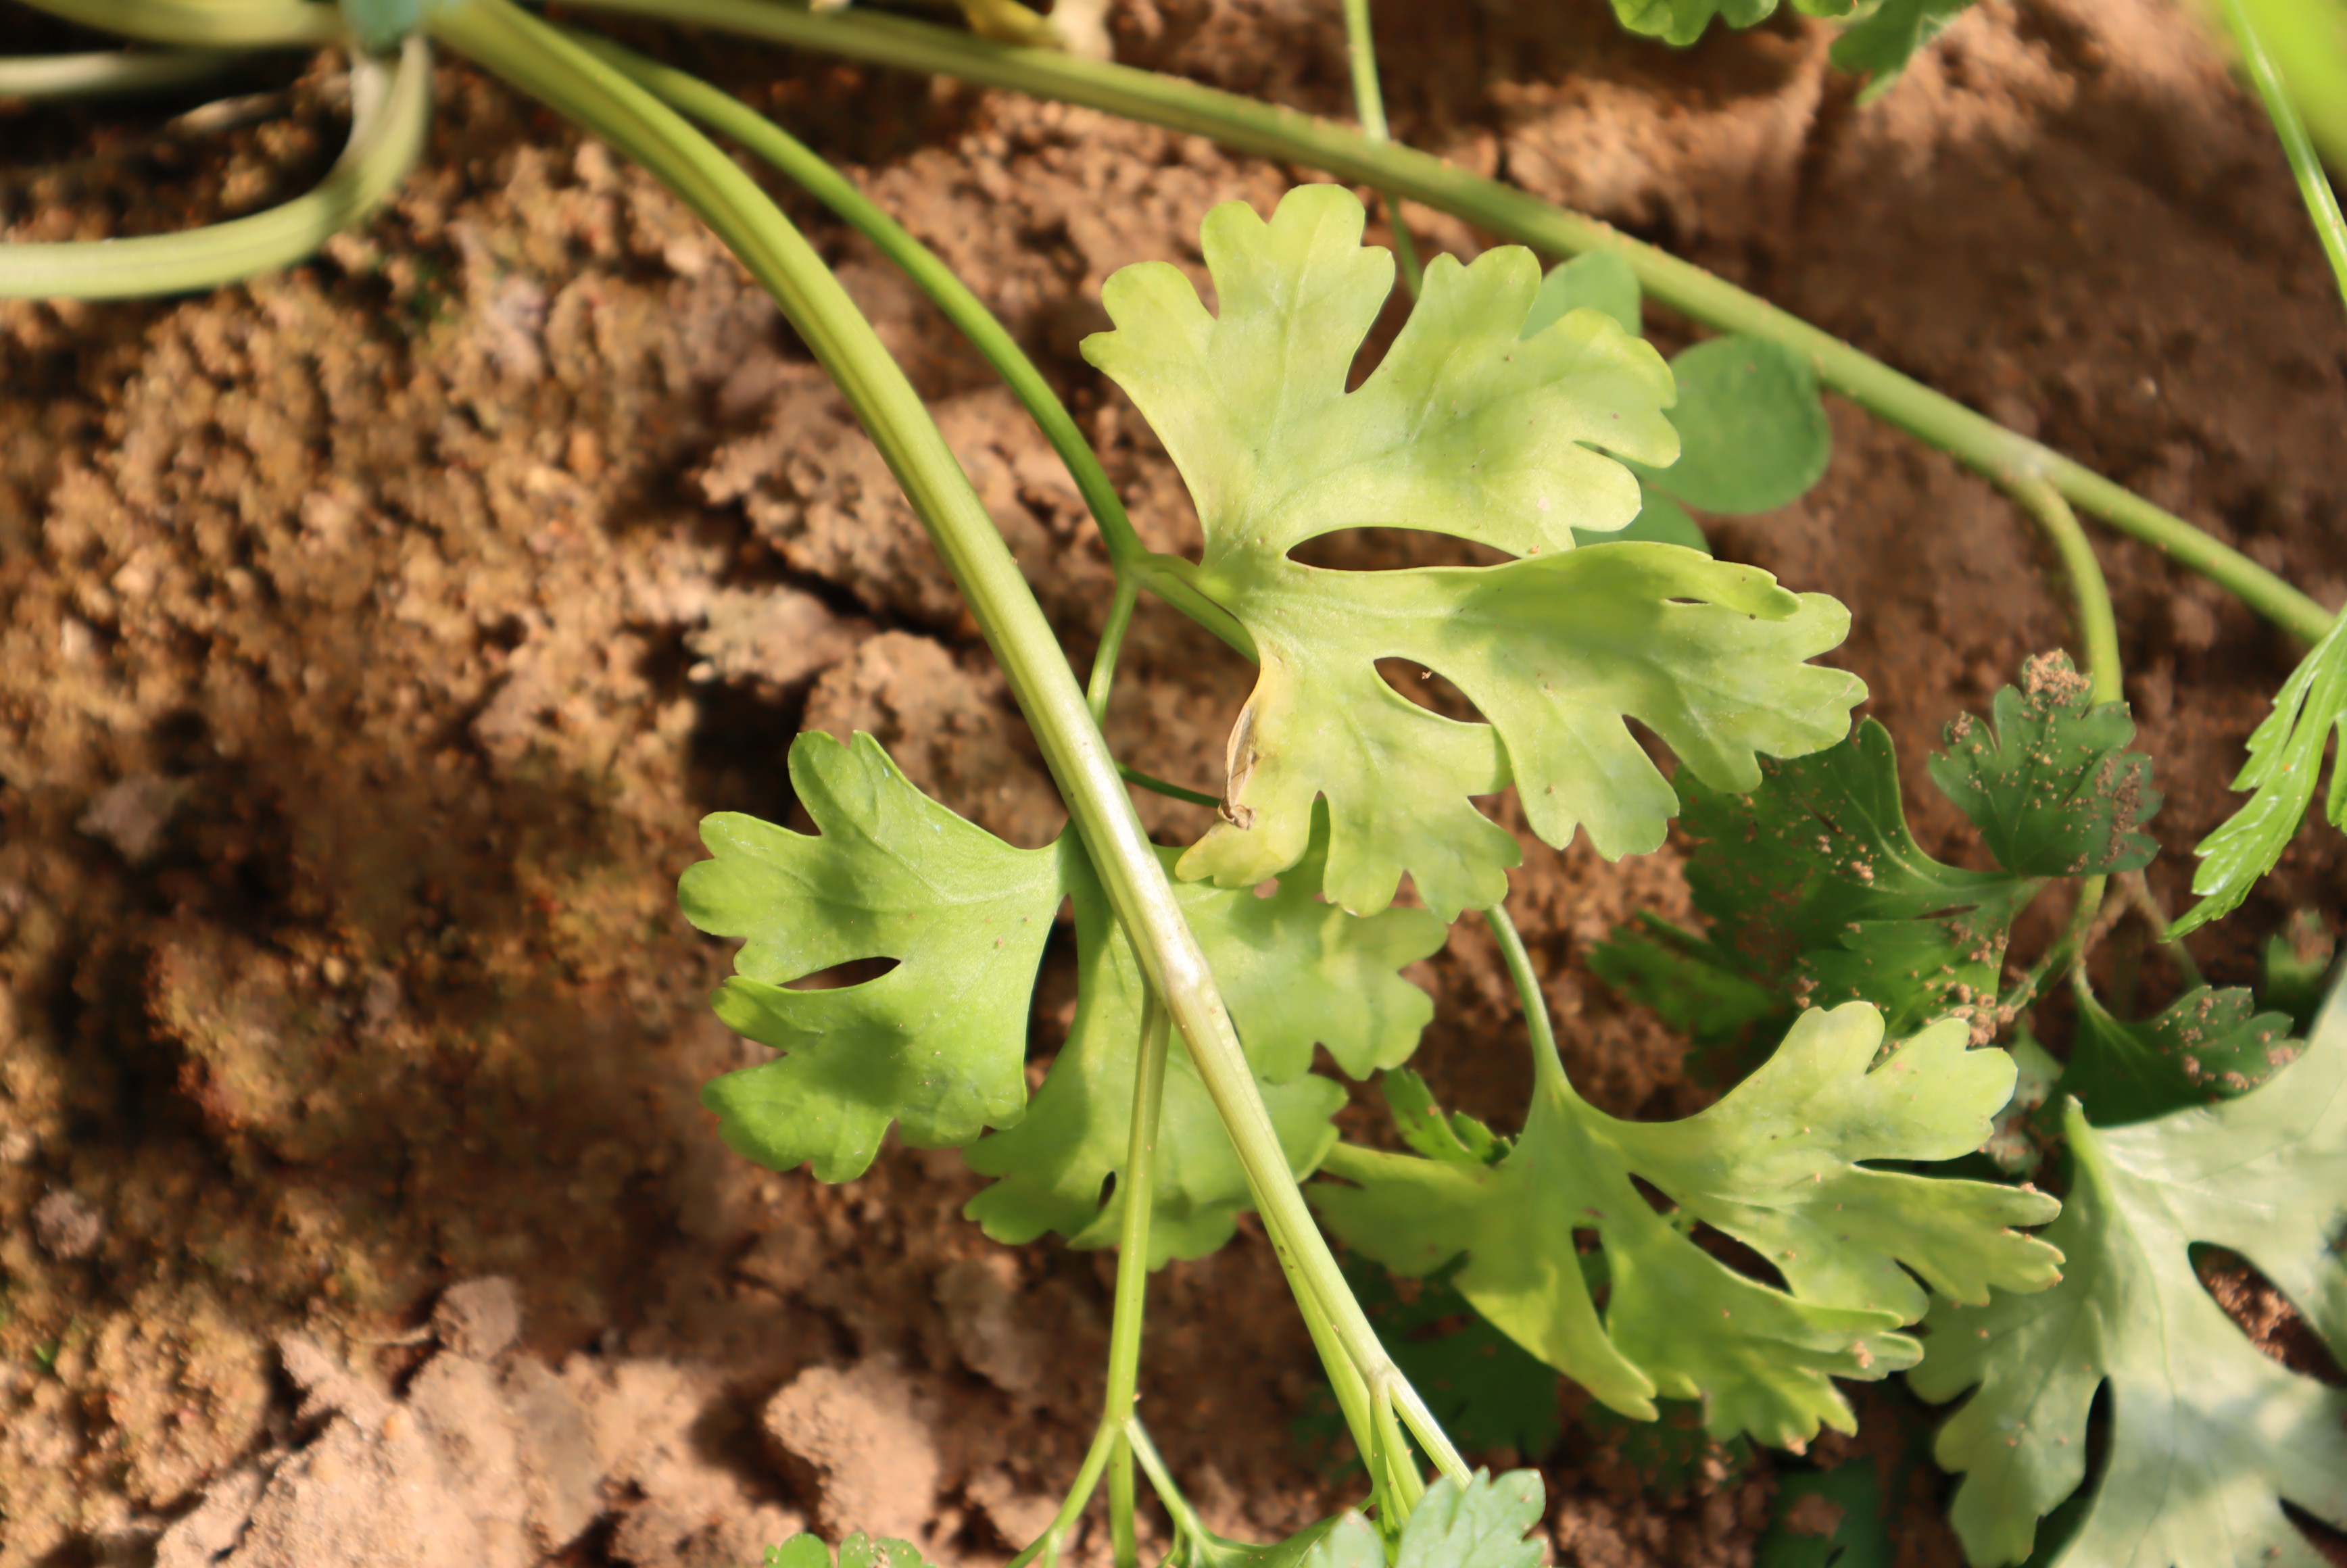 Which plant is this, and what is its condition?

parsley, chlorosis
